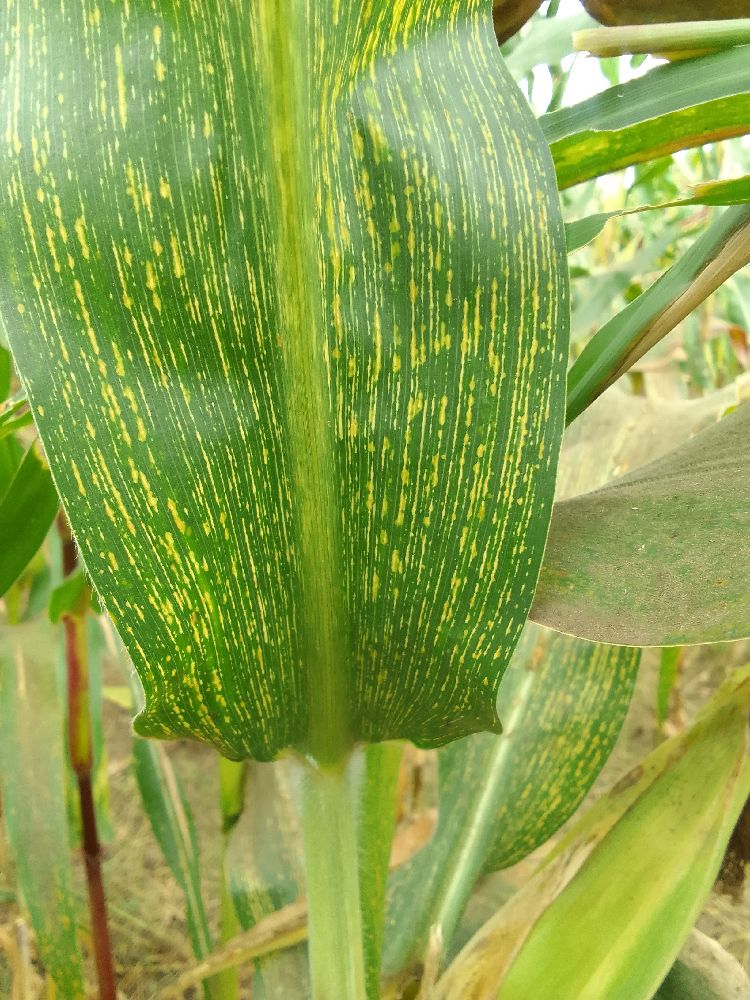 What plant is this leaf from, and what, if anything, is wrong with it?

maize, maize streak virus
